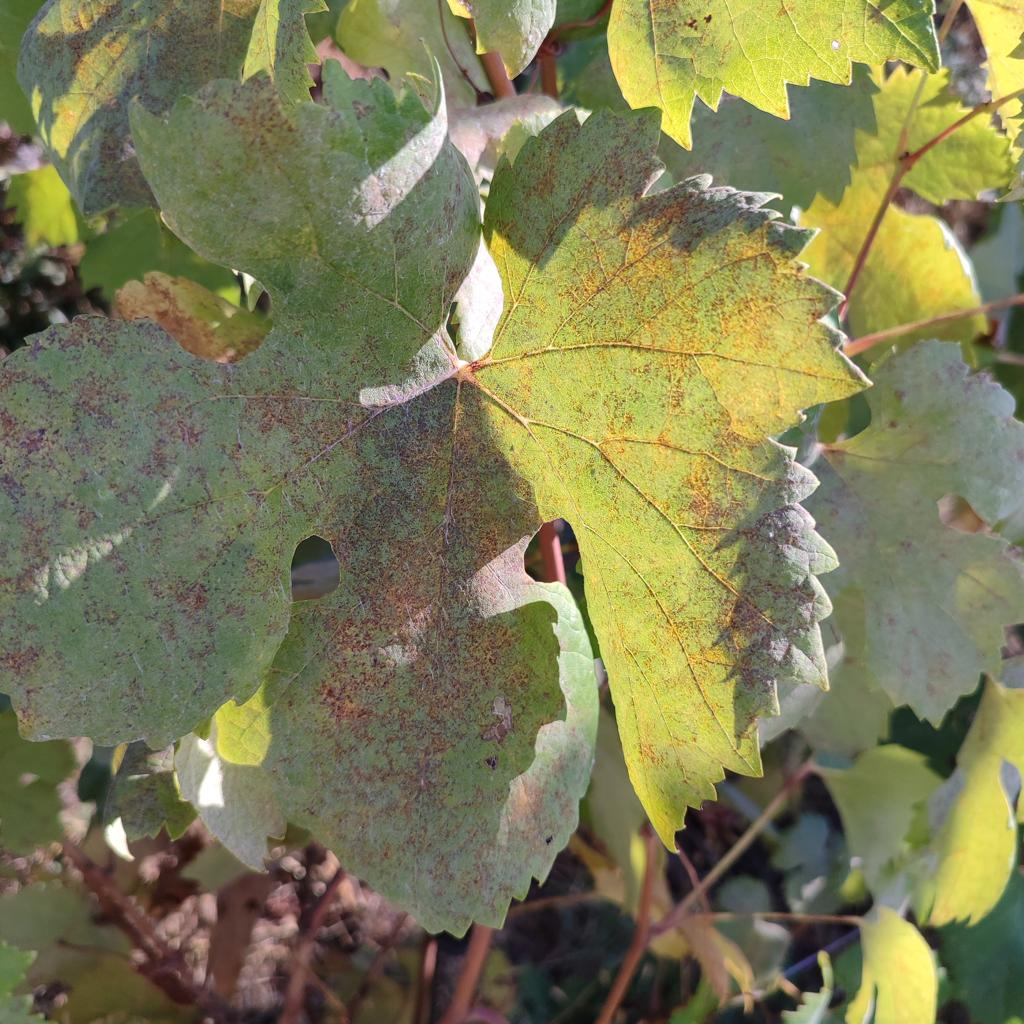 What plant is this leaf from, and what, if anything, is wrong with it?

grapevine, powdery mildew
